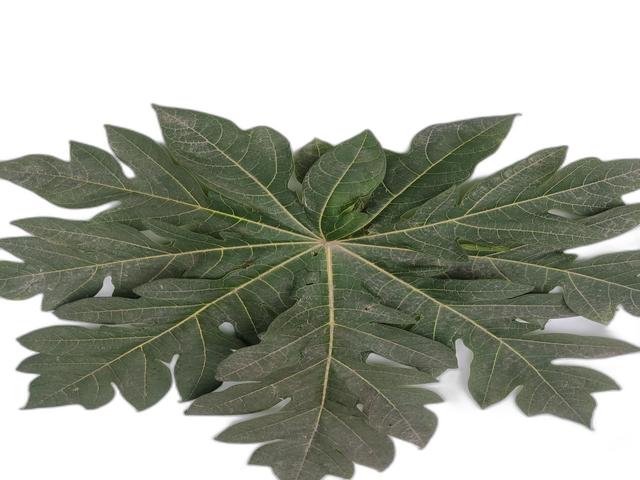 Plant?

papaya
